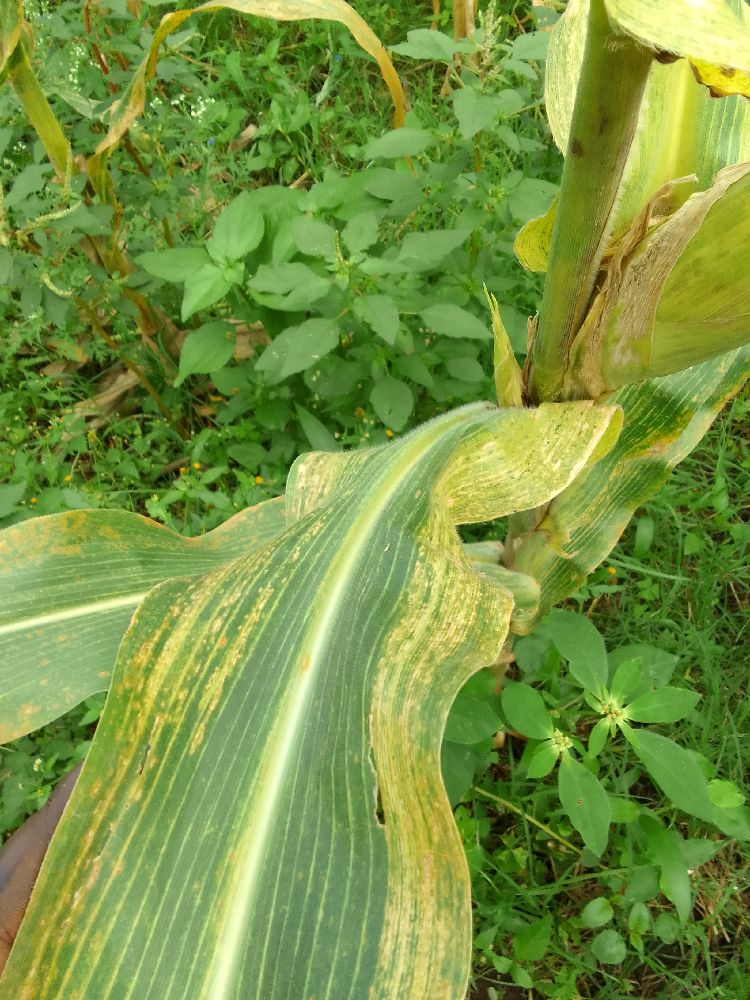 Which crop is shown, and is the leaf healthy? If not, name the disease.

maize, maize lethal necrosis
